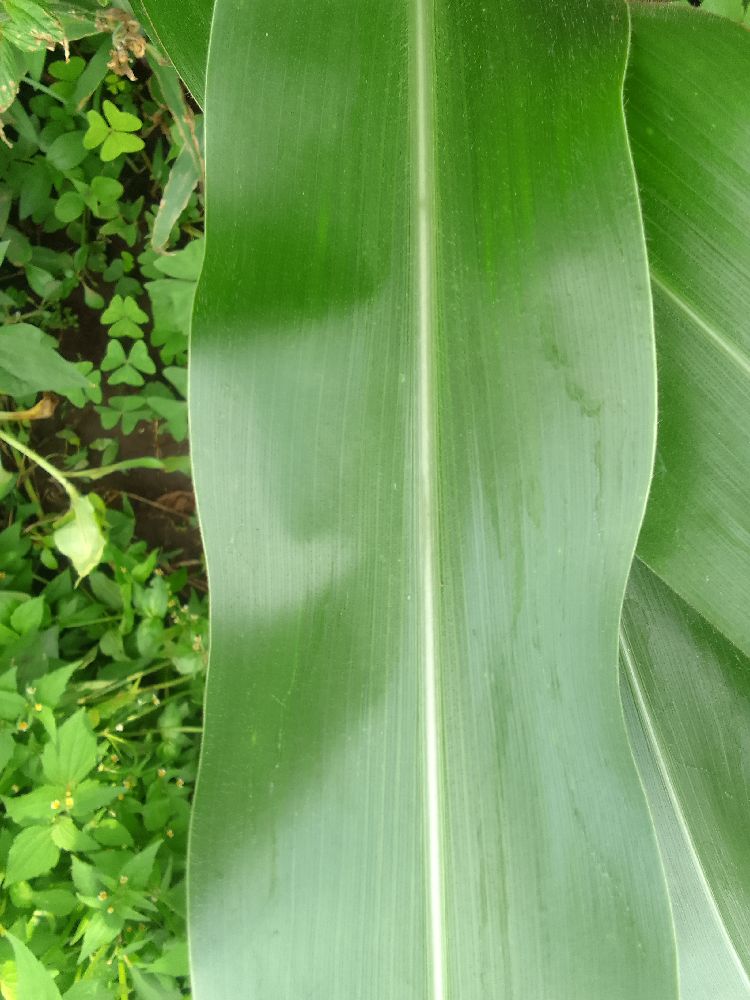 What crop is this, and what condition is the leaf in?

maize, healthy
